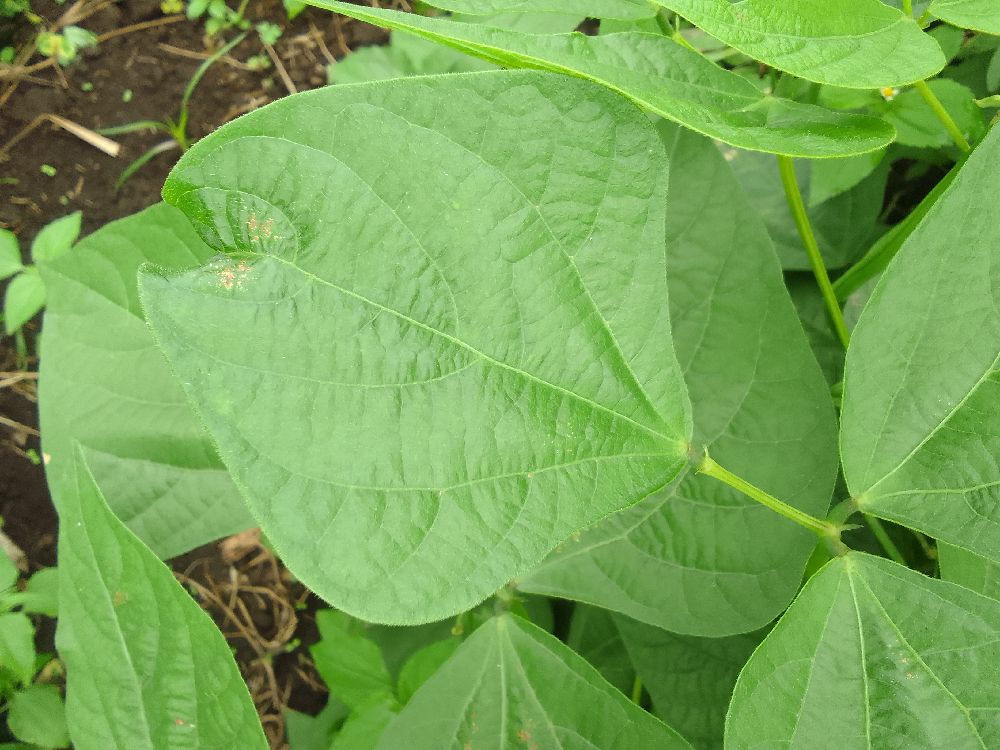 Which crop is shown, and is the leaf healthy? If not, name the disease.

common bean, healthy
